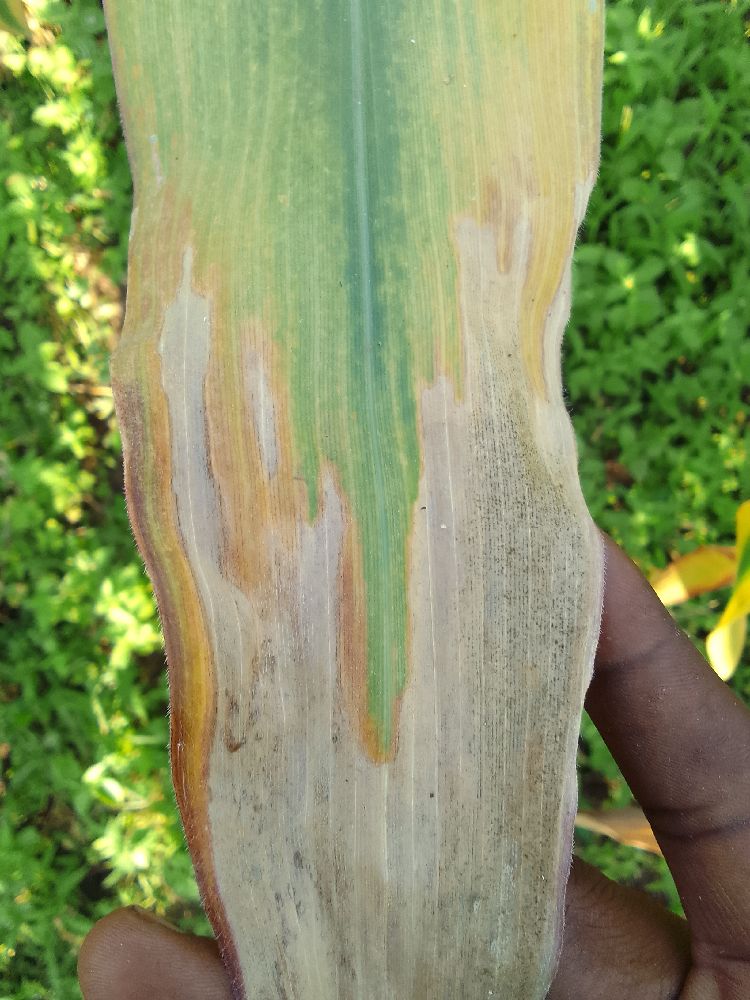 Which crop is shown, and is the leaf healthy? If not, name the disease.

maize, maize lethal necrosis
